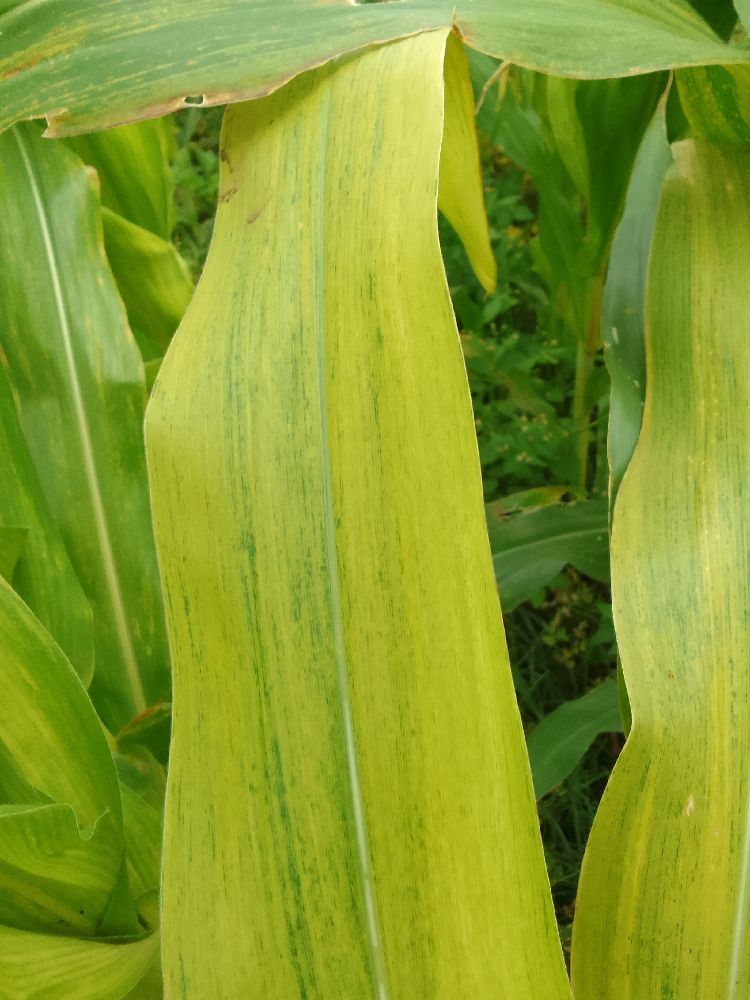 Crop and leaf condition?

maize, maize lethal necrosis
